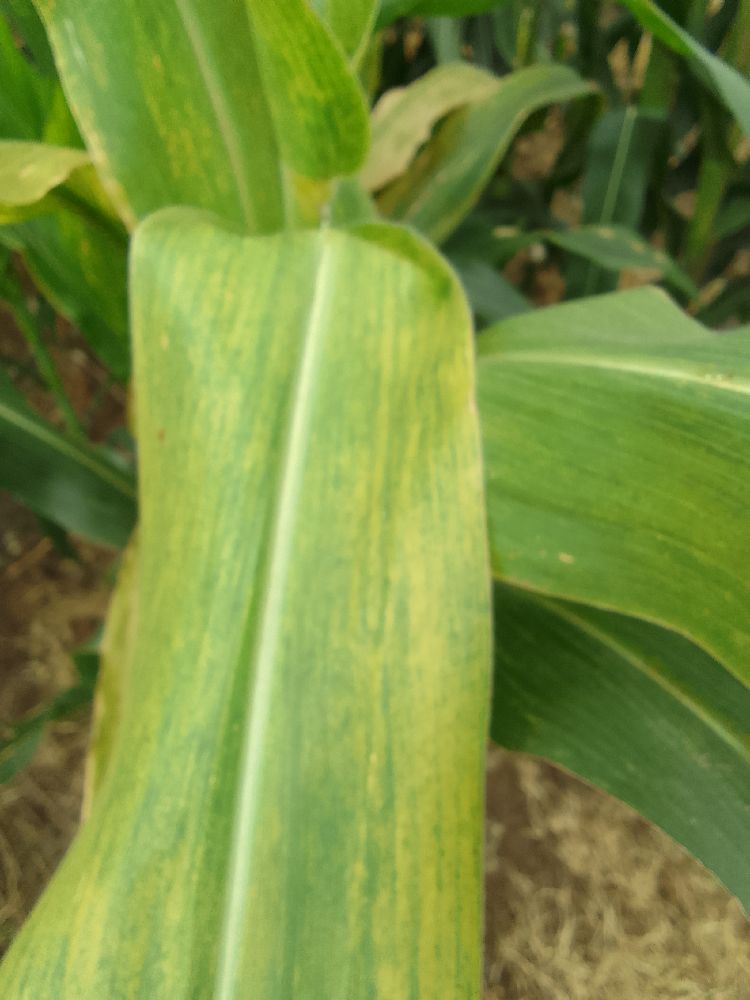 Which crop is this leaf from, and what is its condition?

maize, maize lethal necrosis
